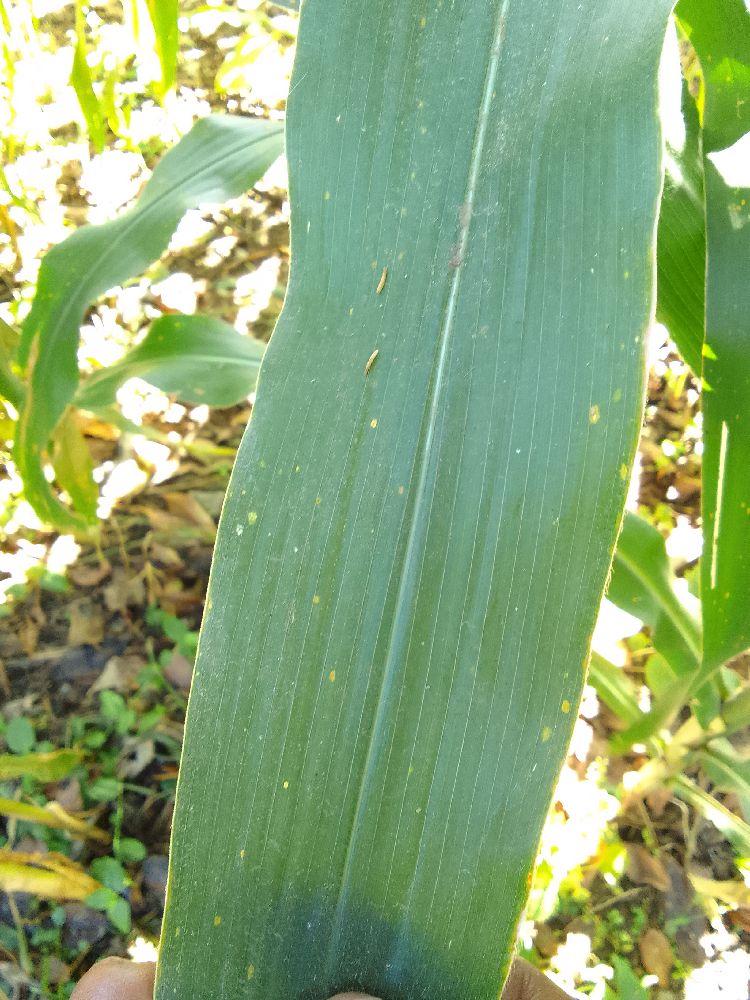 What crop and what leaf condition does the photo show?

maize, healthy
